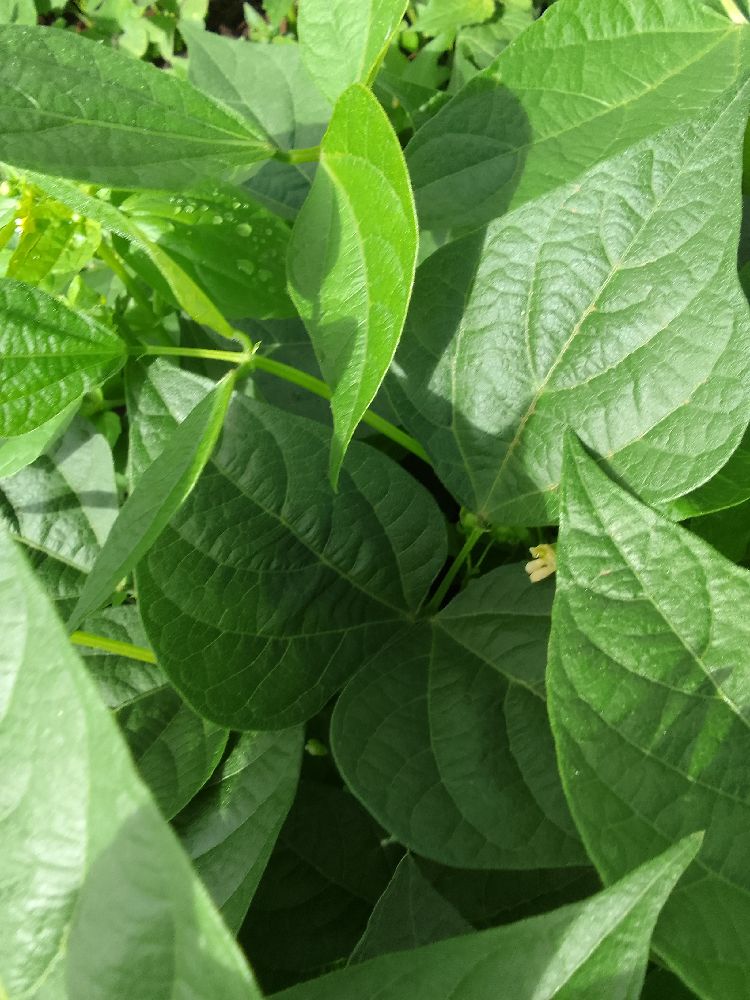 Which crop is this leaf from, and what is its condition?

common bean, healthy
